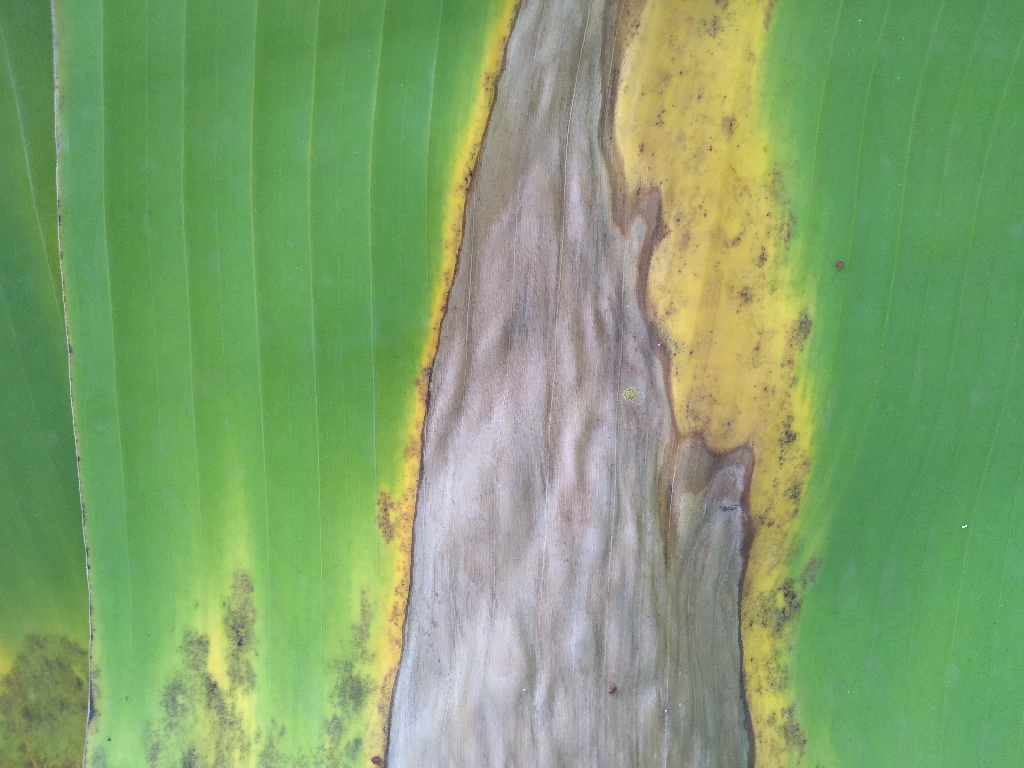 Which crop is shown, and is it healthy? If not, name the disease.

banana, black sigatoka
